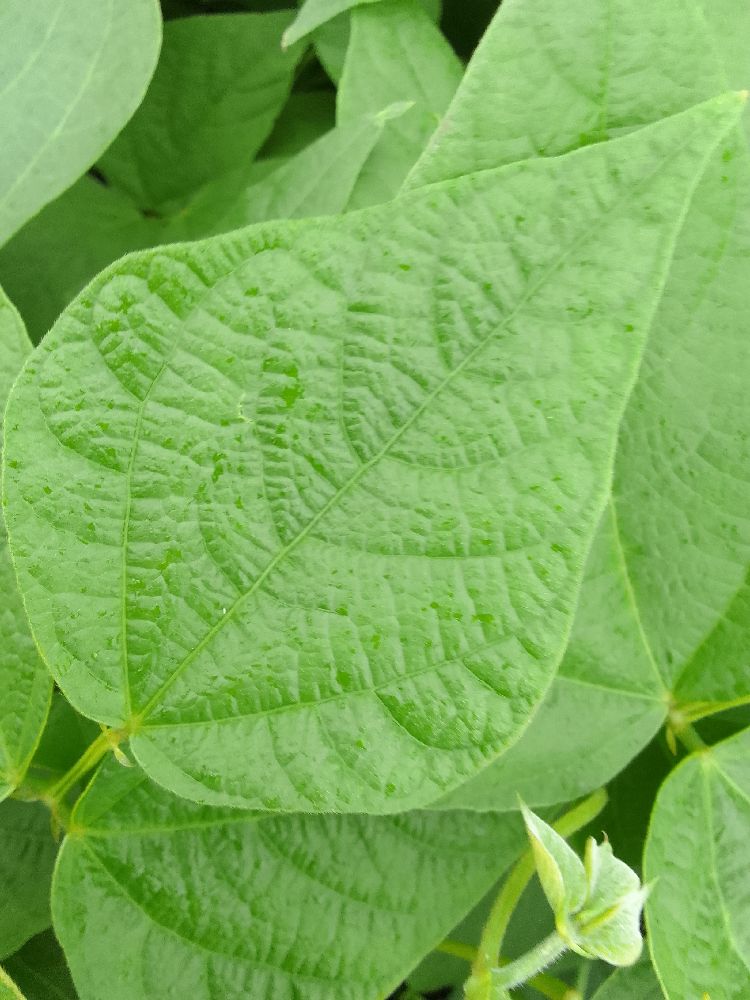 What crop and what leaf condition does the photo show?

common bean, healthy
